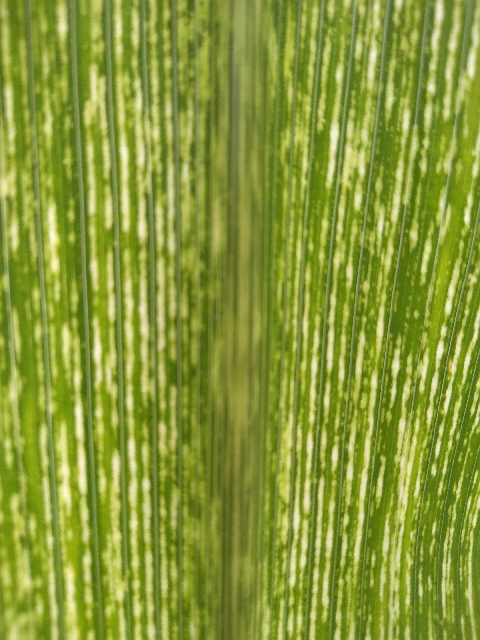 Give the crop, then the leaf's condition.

maize, maize streak virus
